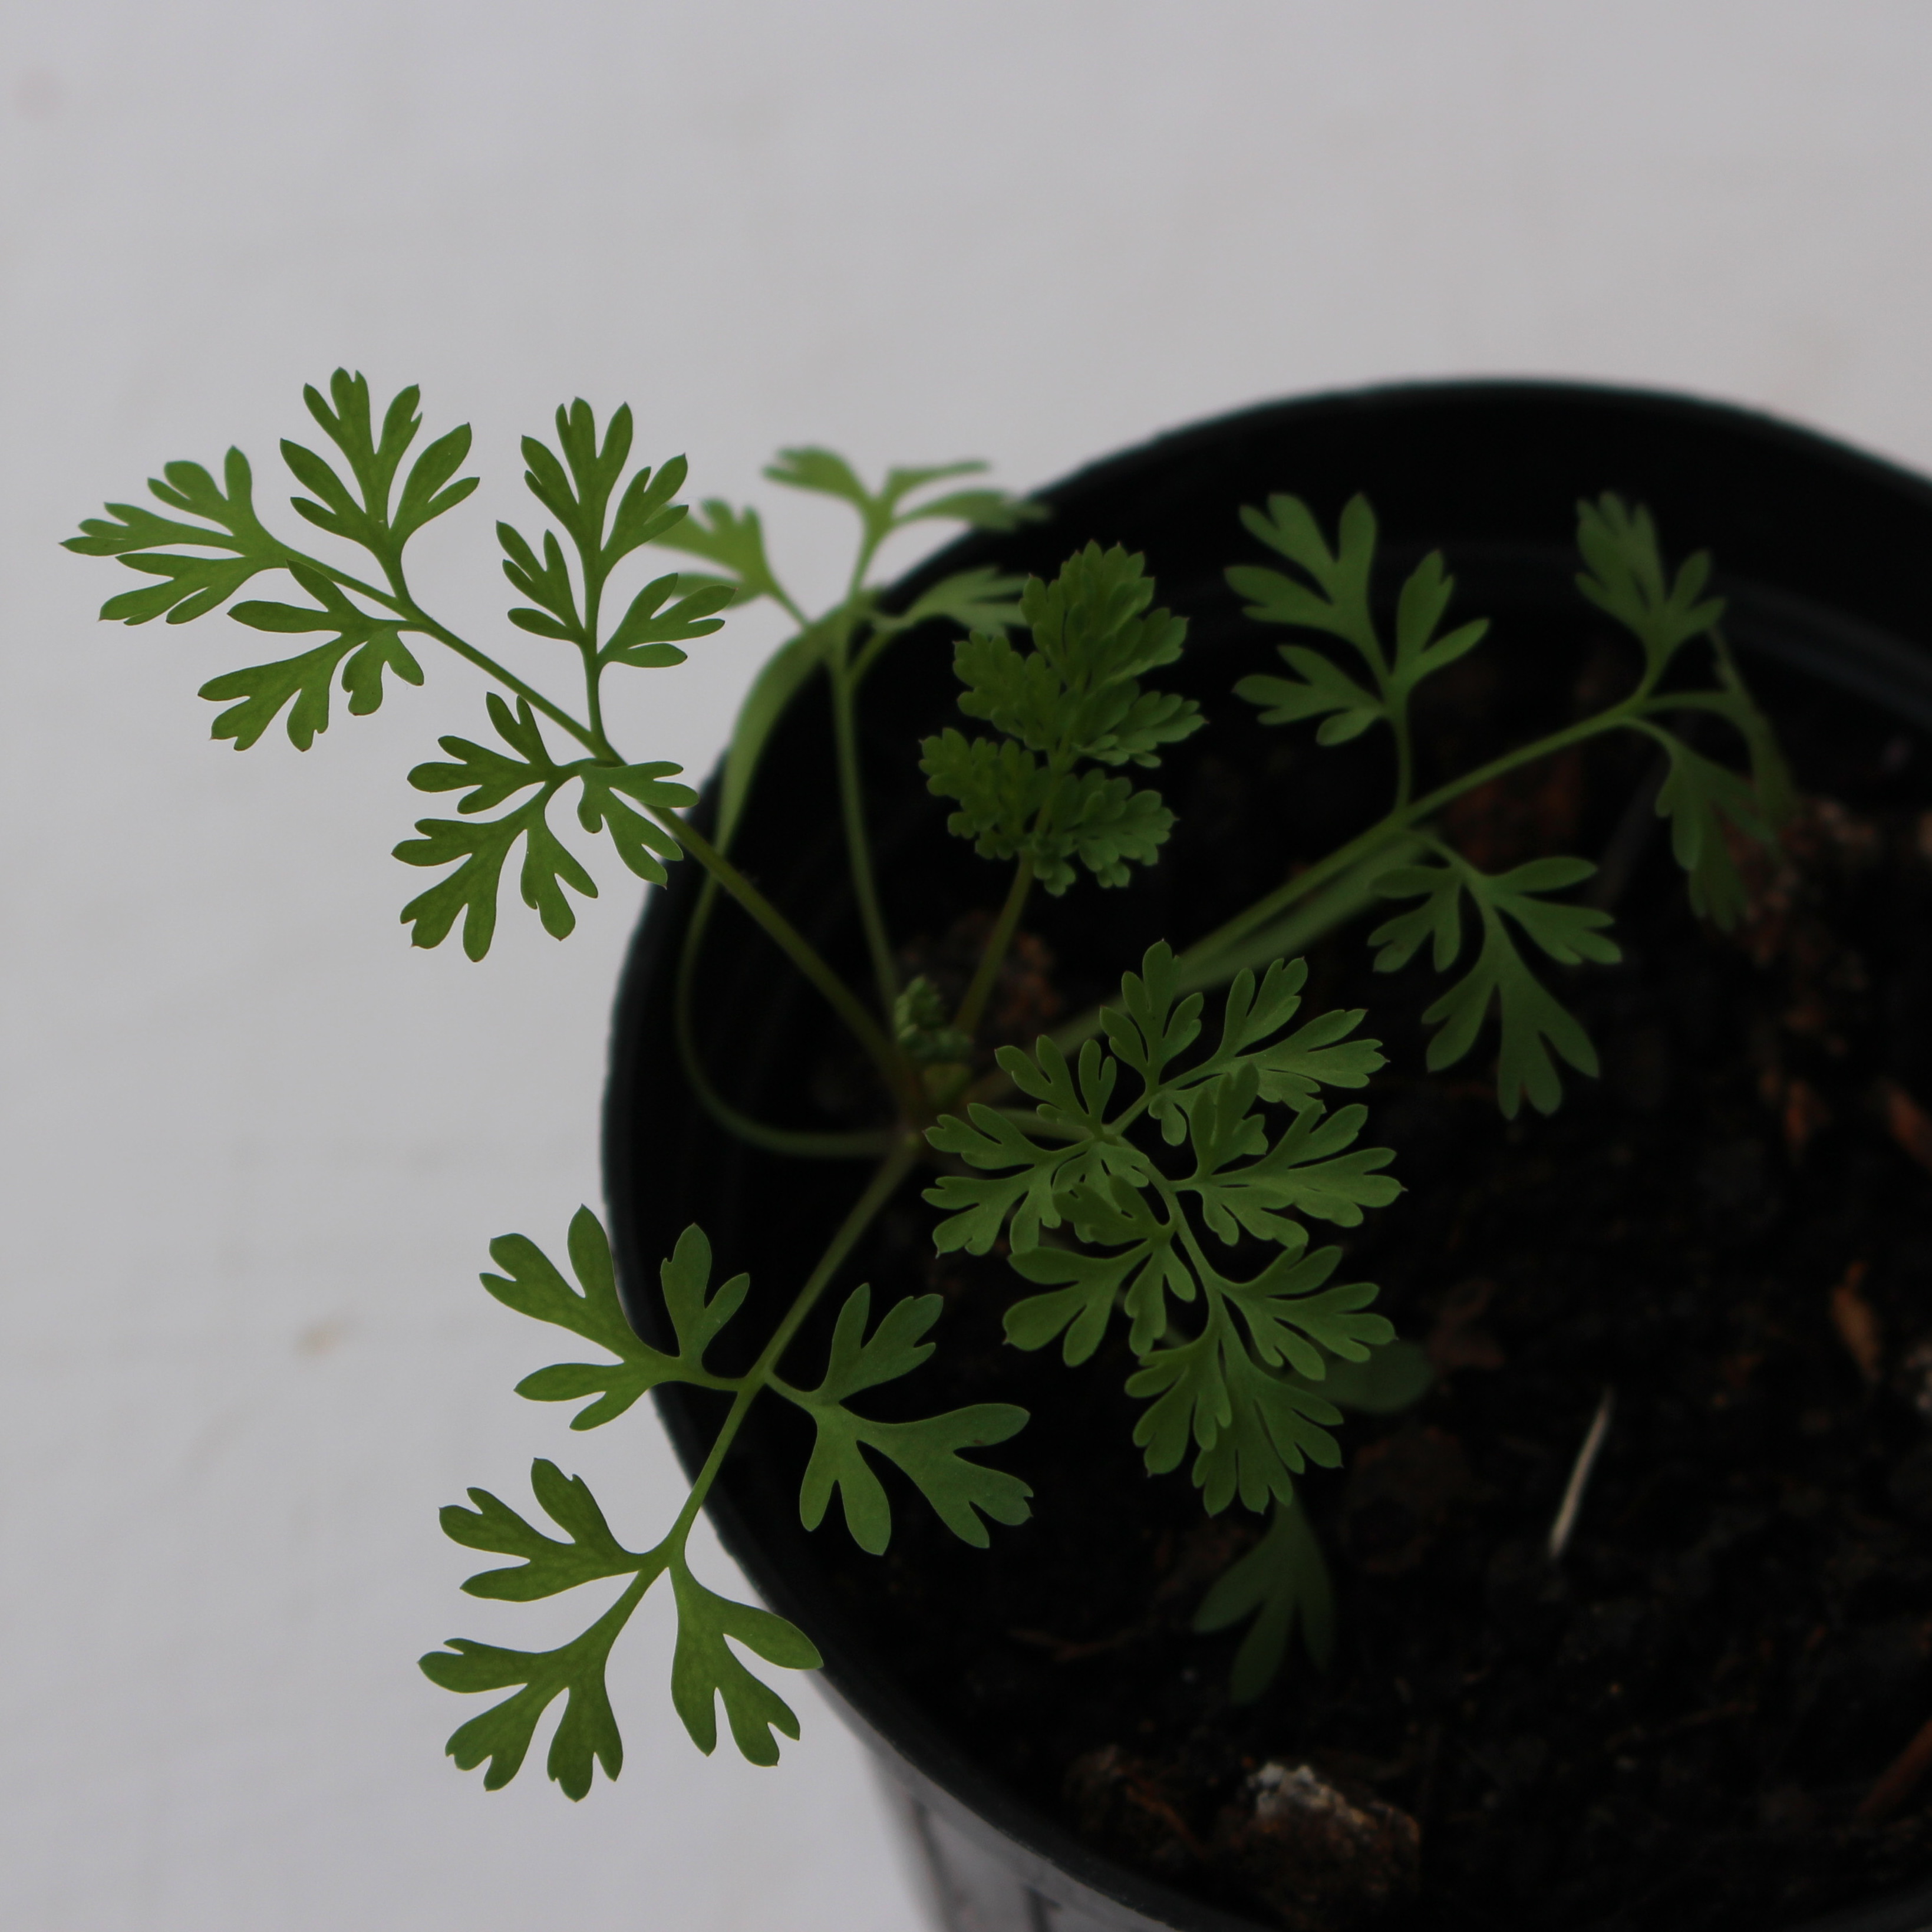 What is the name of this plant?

Fumaria officinalis
